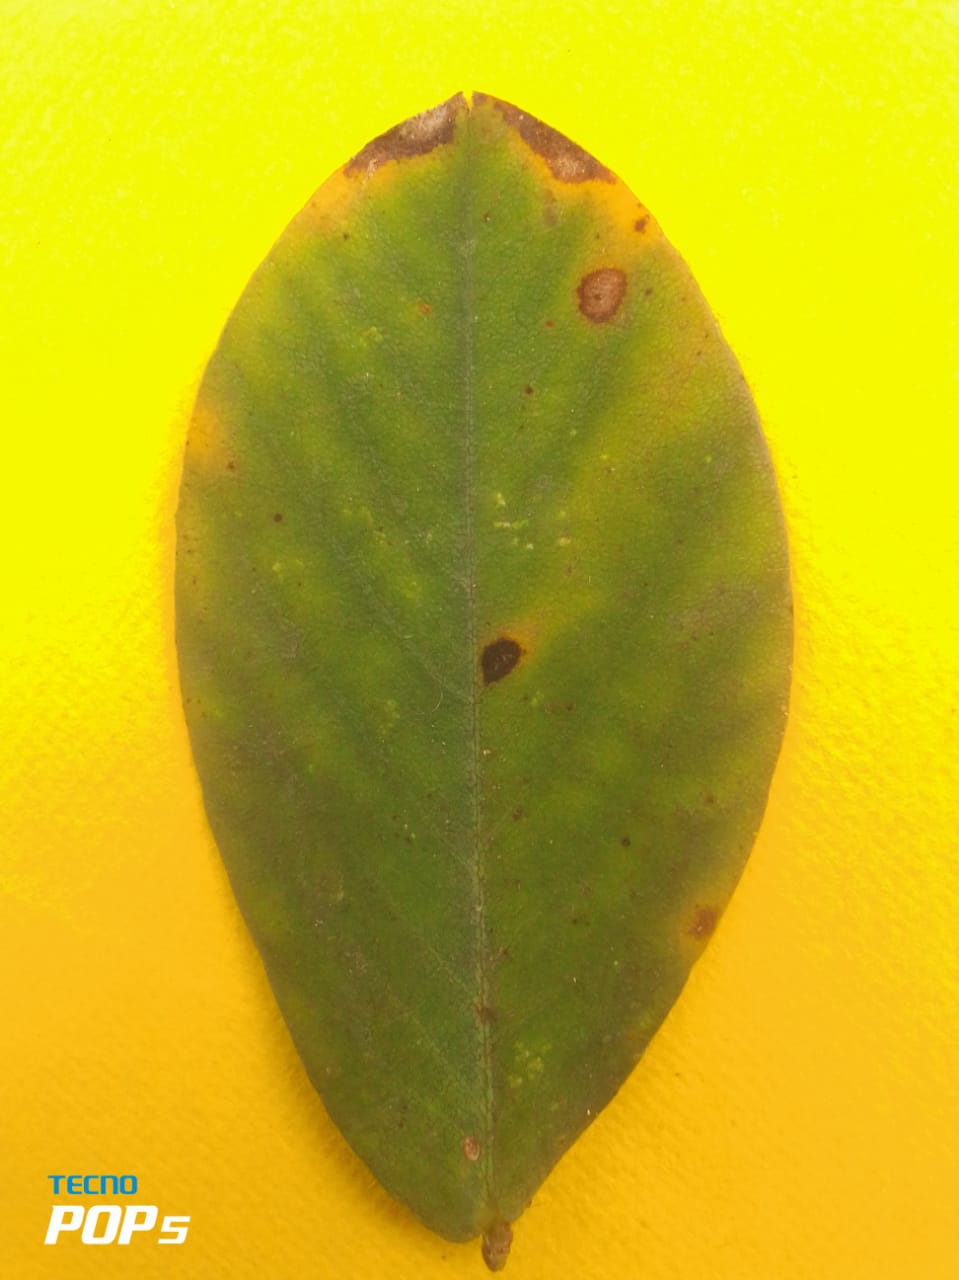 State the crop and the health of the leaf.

peanut, passalora arachidicola
